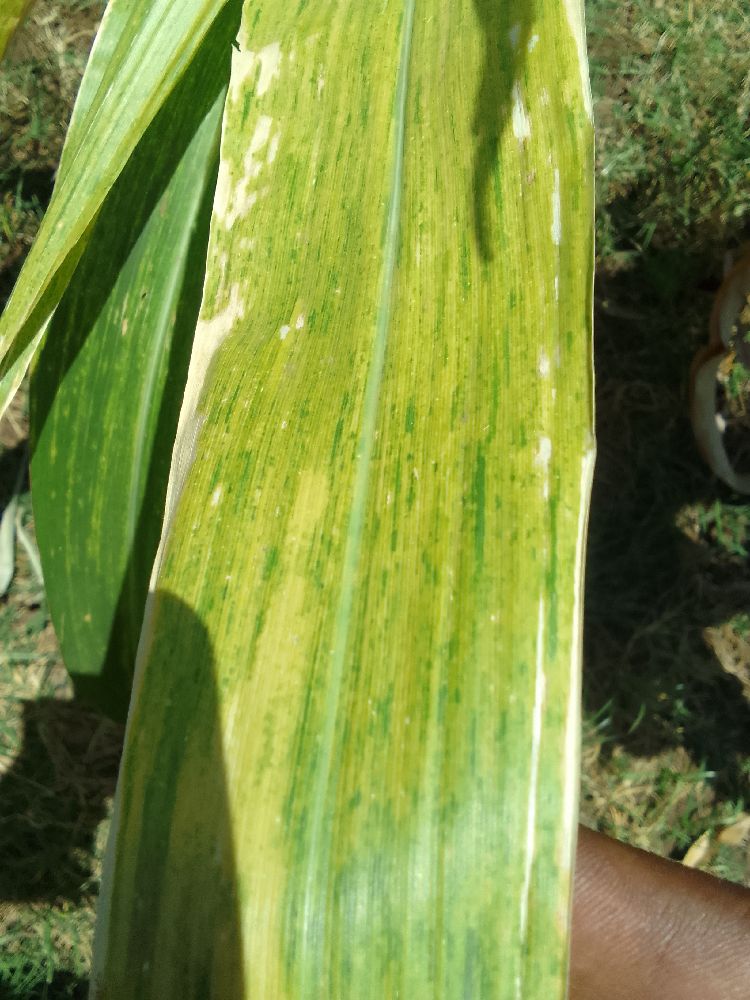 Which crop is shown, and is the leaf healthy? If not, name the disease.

maize, maize lethal necrosis
